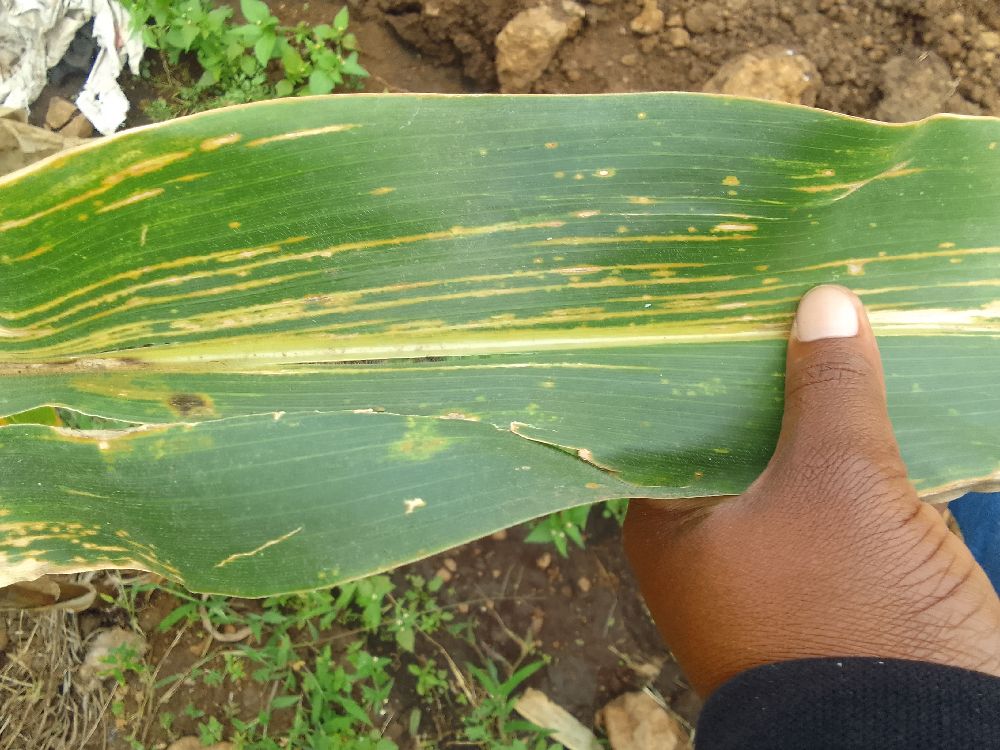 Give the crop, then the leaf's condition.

maize, maize lethal necrosis
